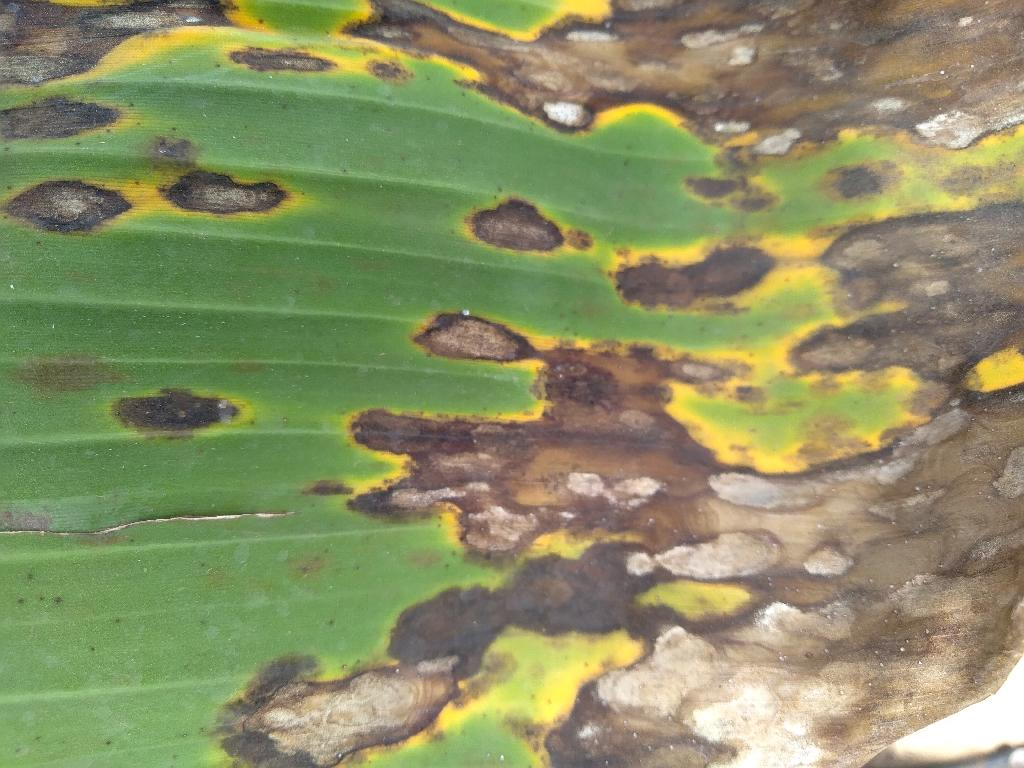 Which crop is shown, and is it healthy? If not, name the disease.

banana, black sigatoka
